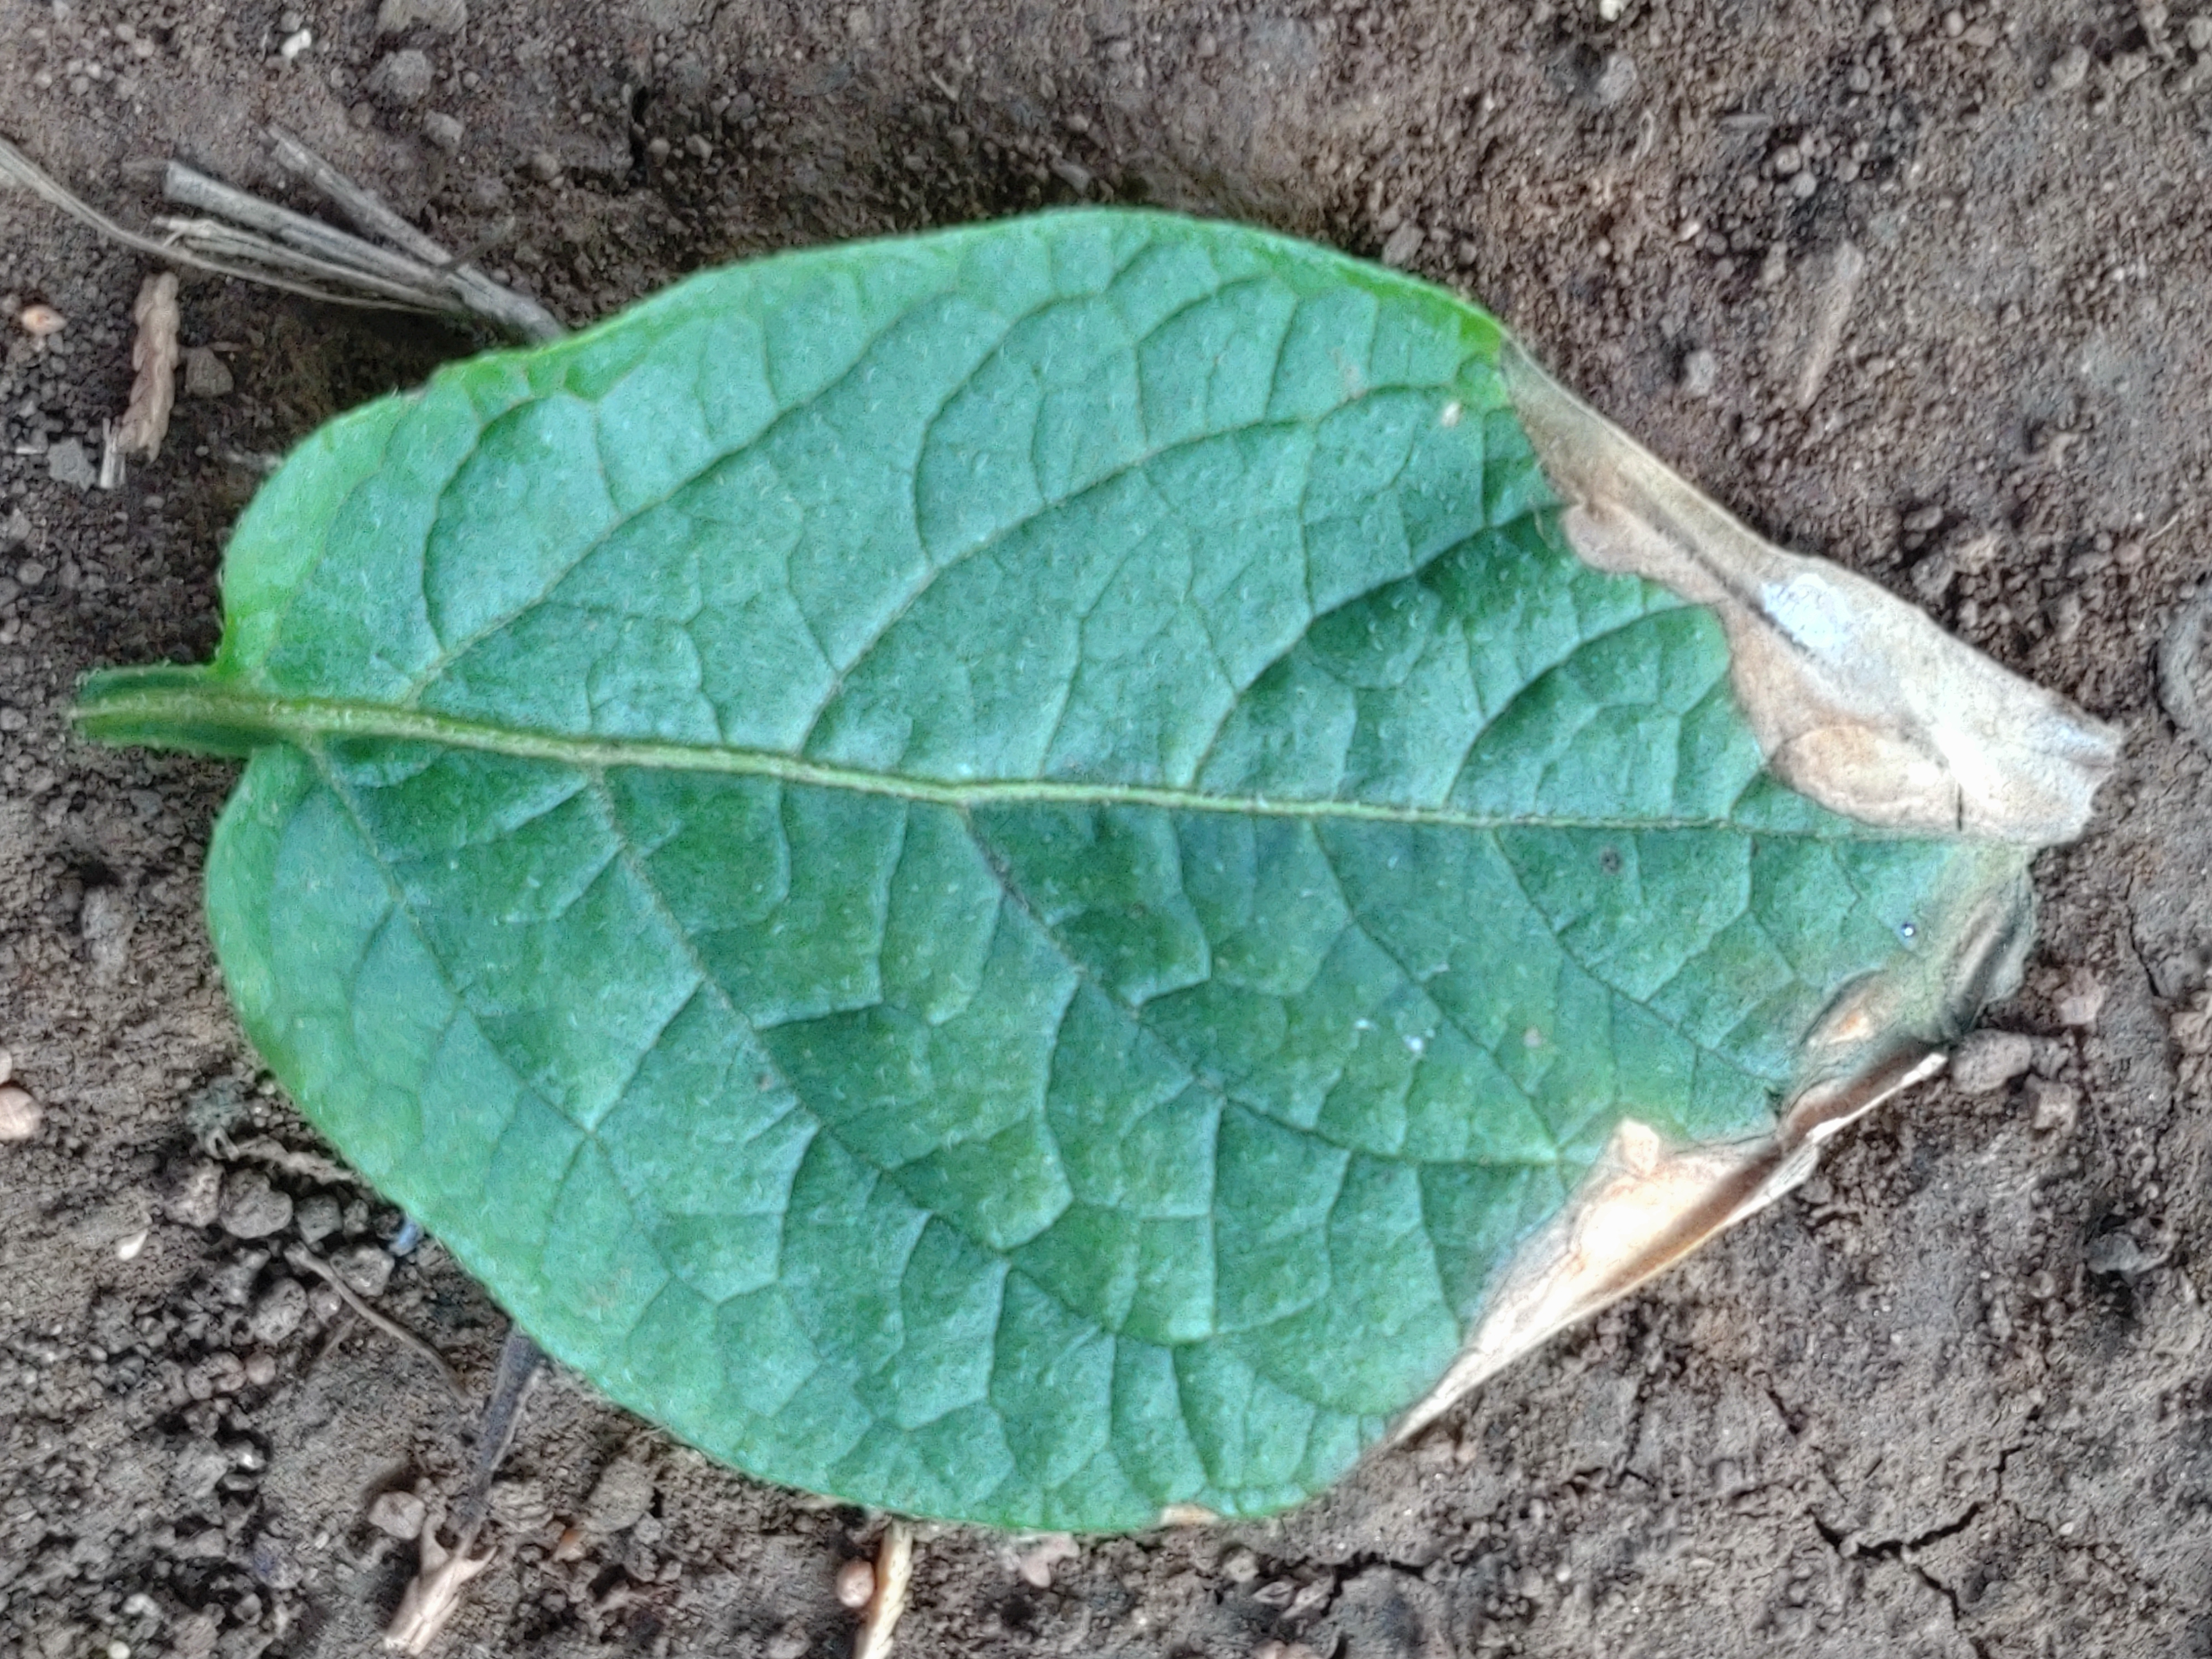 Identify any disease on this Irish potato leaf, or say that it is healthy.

early blight
